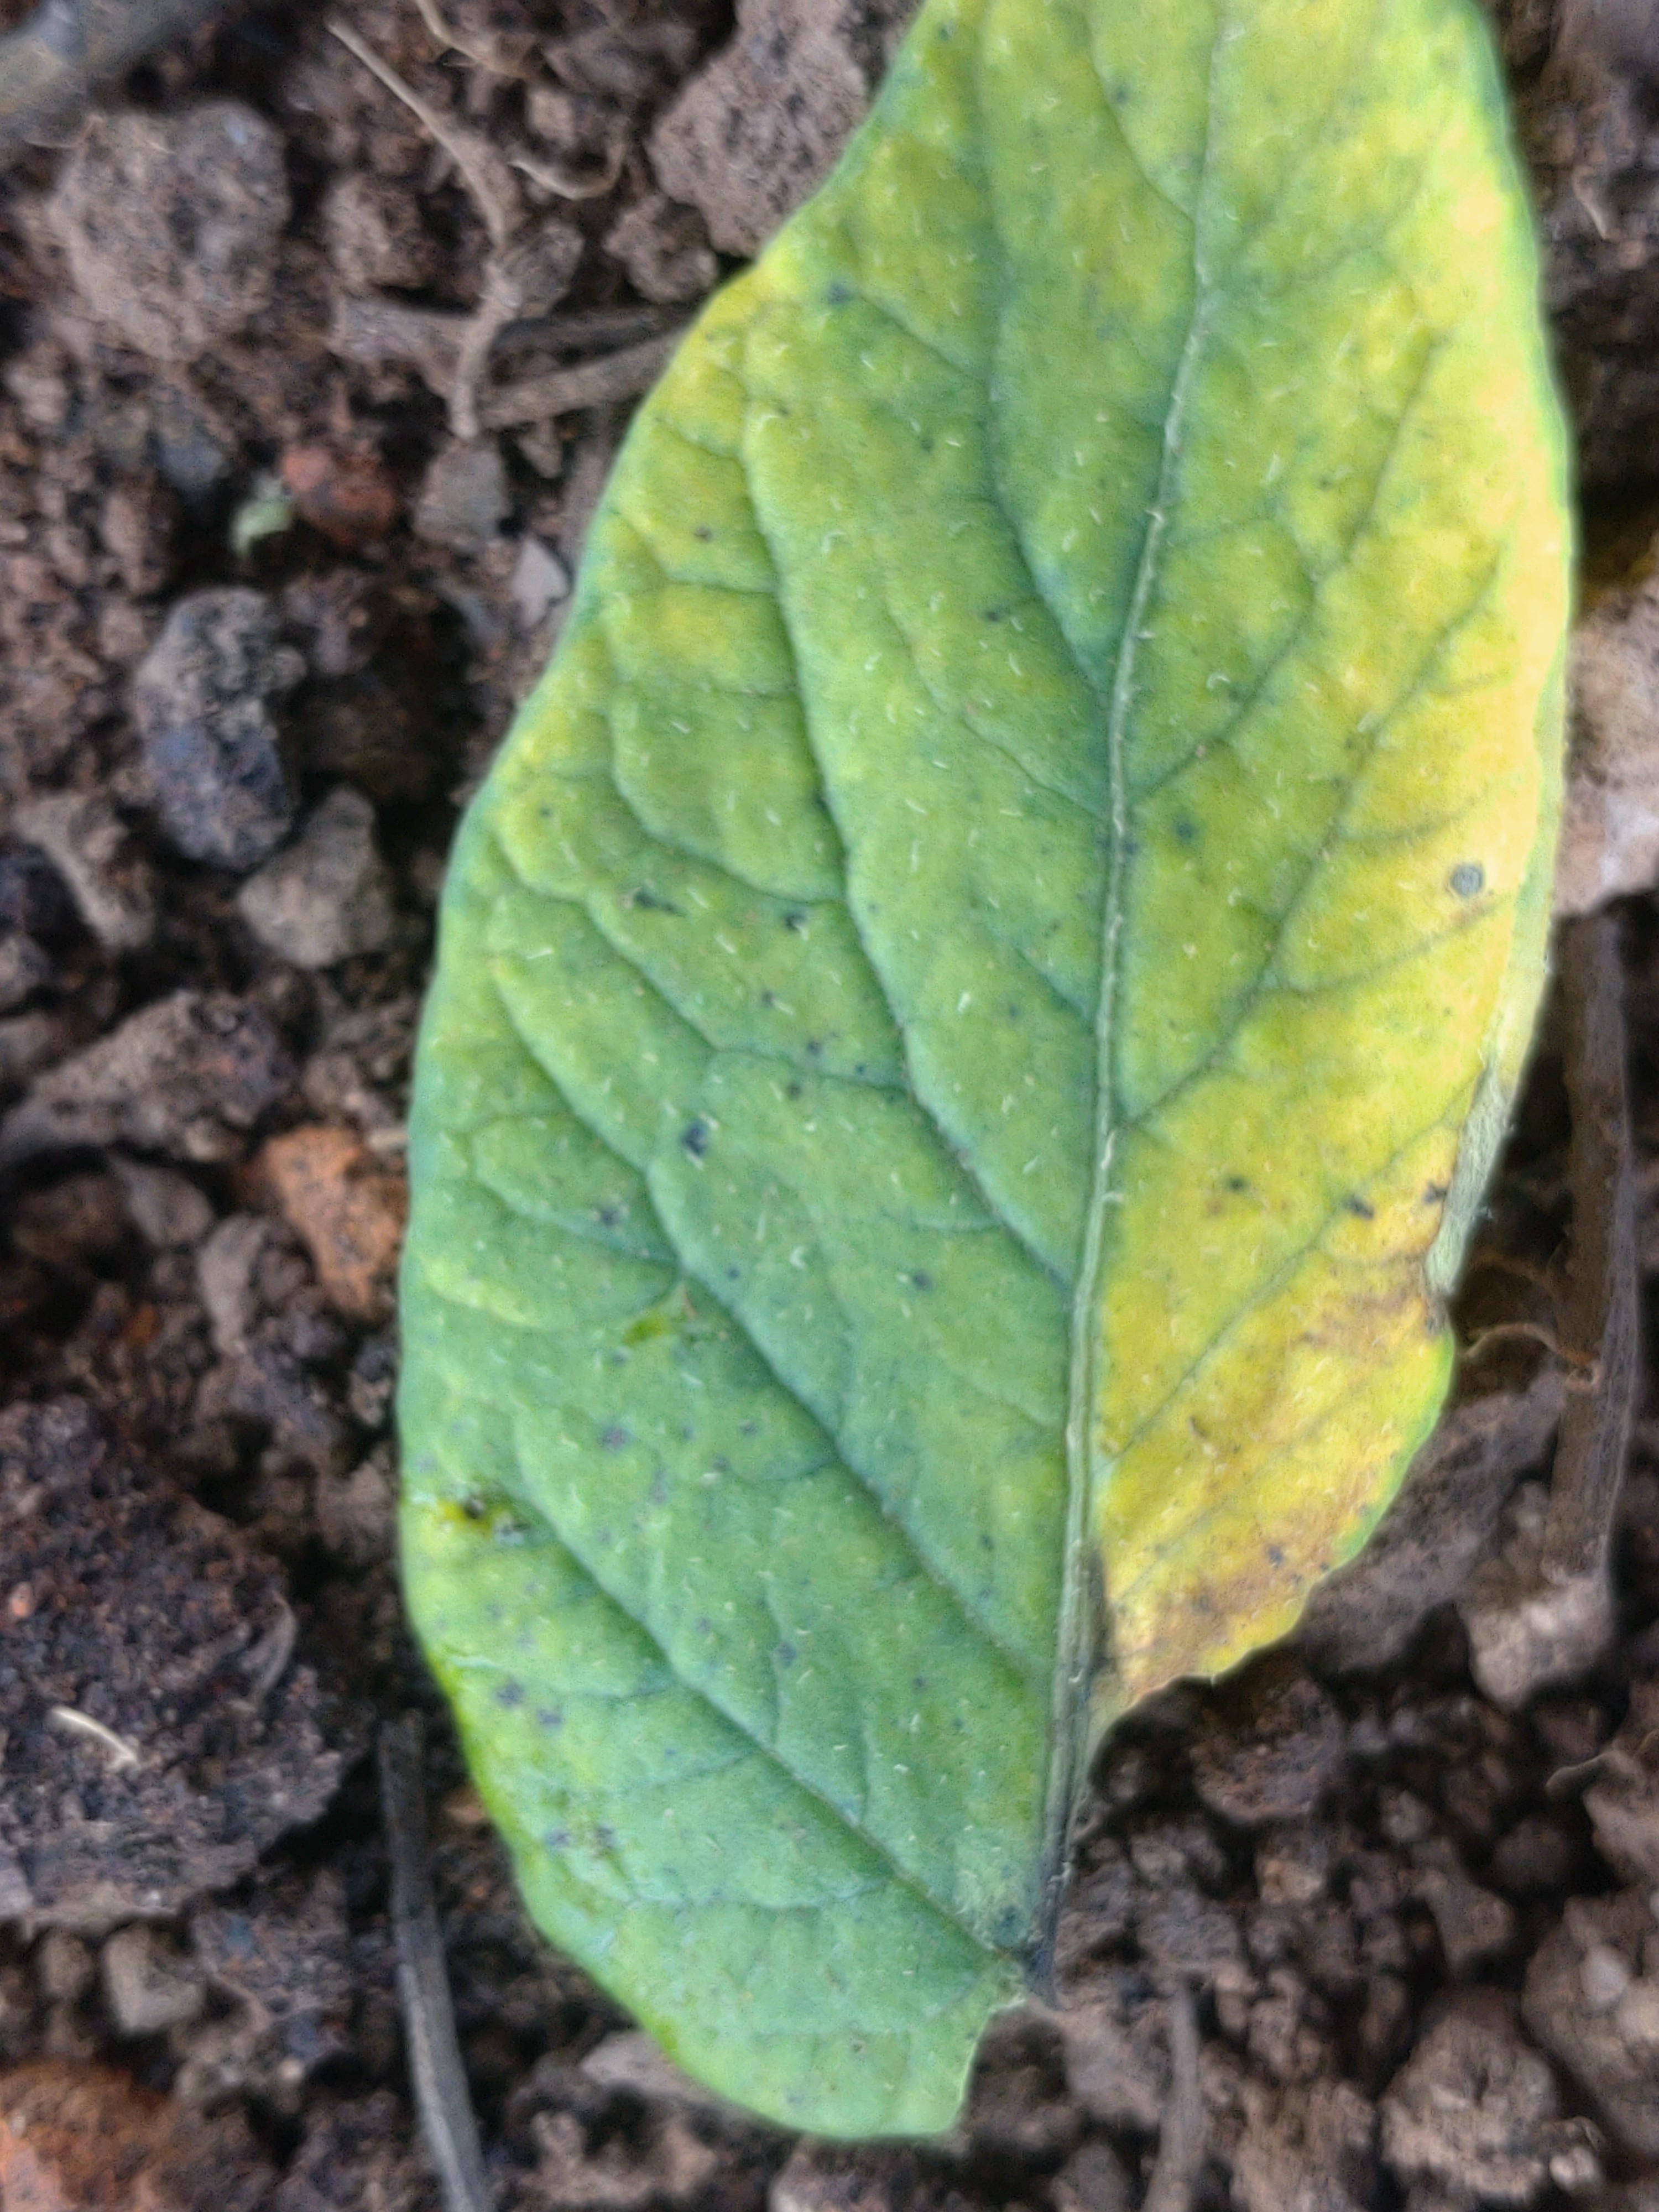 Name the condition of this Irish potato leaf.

late blight
